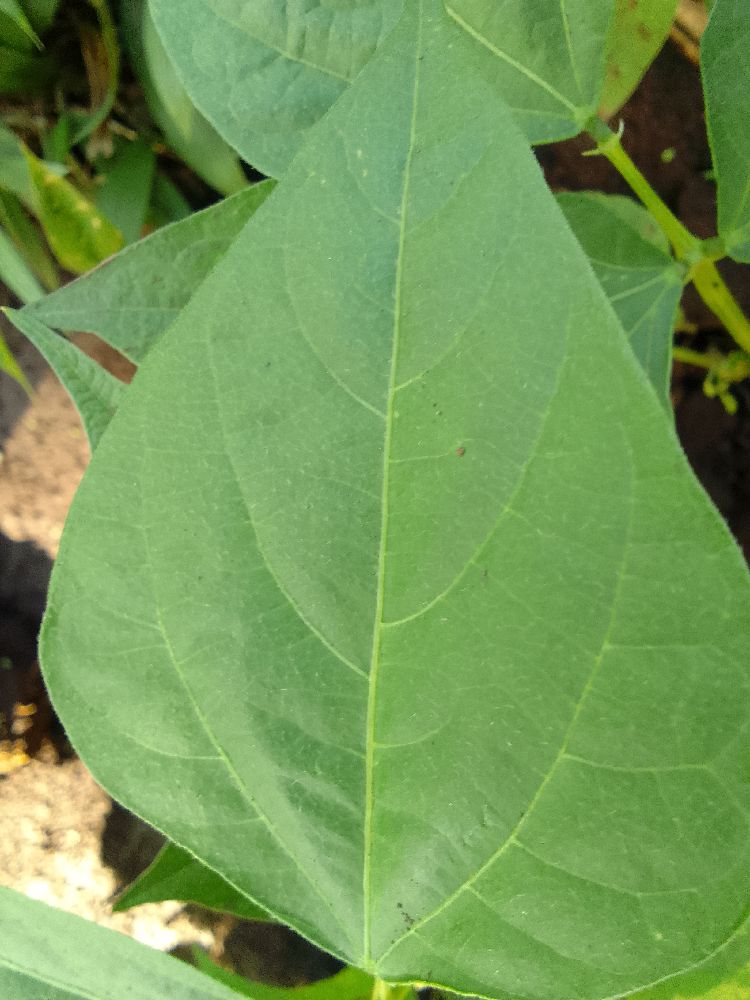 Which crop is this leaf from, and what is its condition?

common bean, healthy
